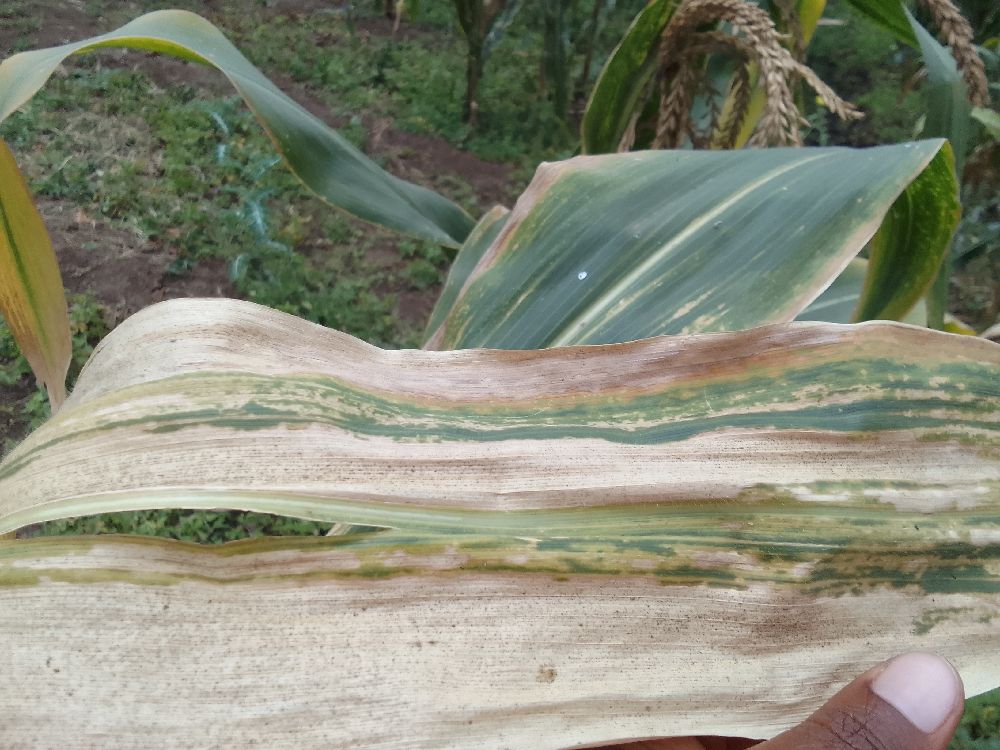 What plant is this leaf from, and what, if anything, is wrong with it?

maize, maize lethal necrosis
